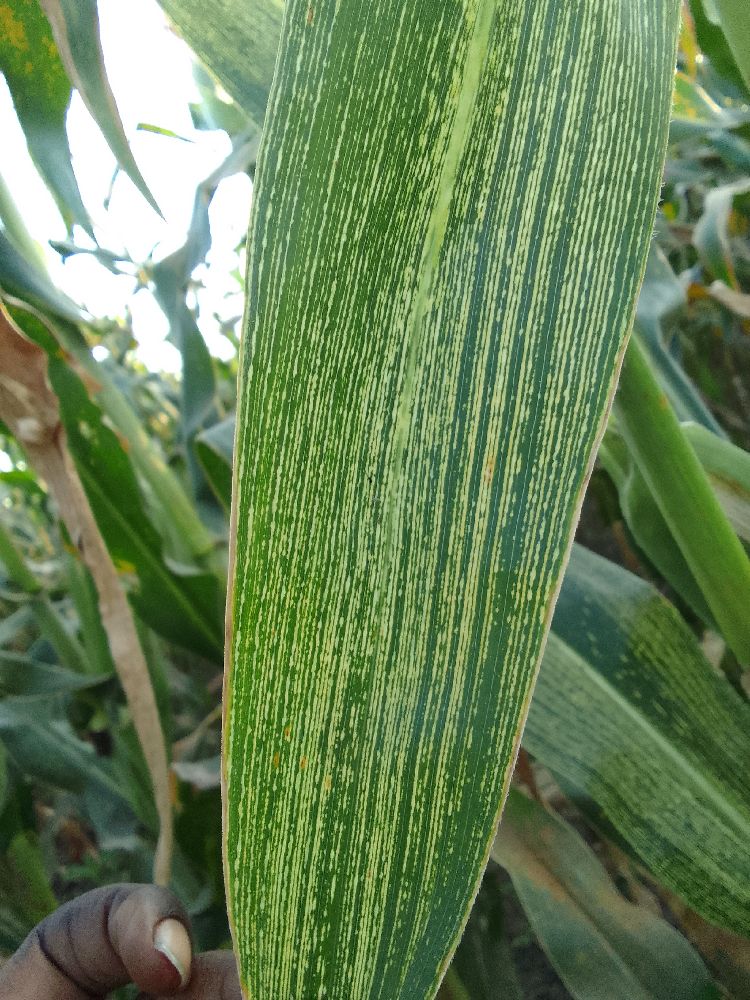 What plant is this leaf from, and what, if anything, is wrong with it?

maize, maize streak virus
